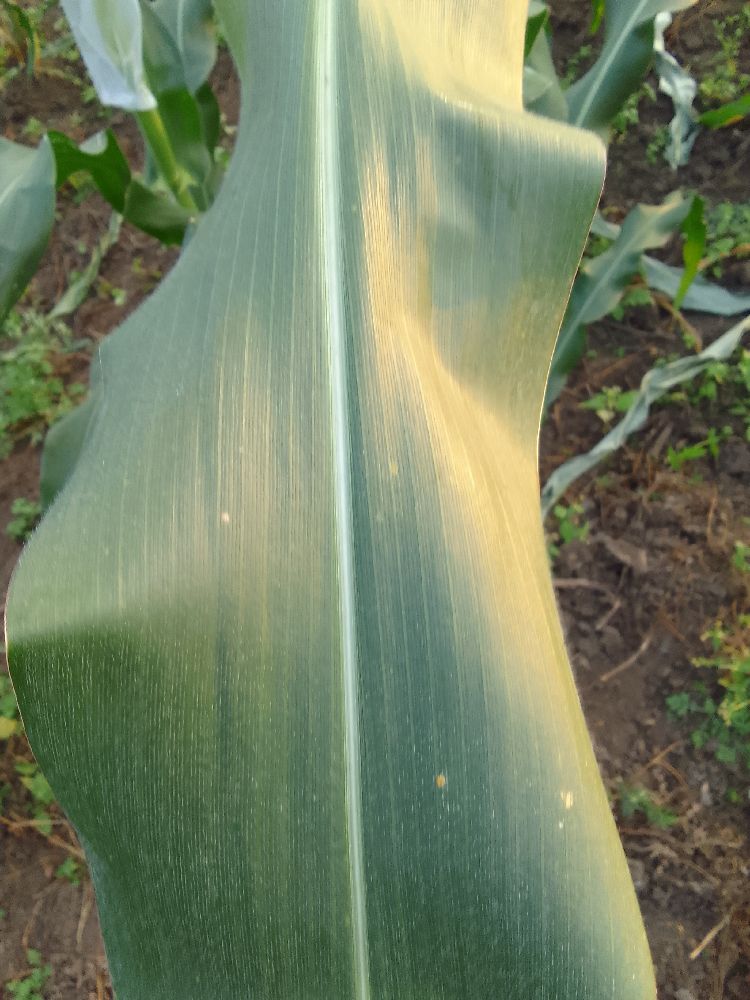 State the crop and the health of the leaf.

maize, healthy
